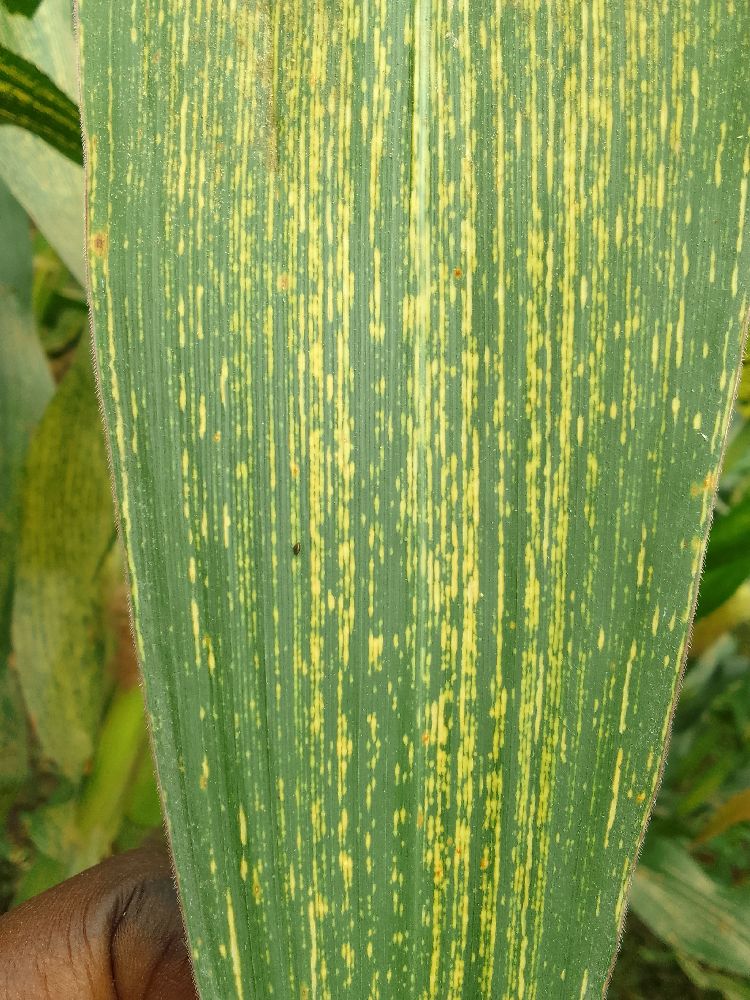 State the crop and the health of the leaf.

maize, maize streak virus
